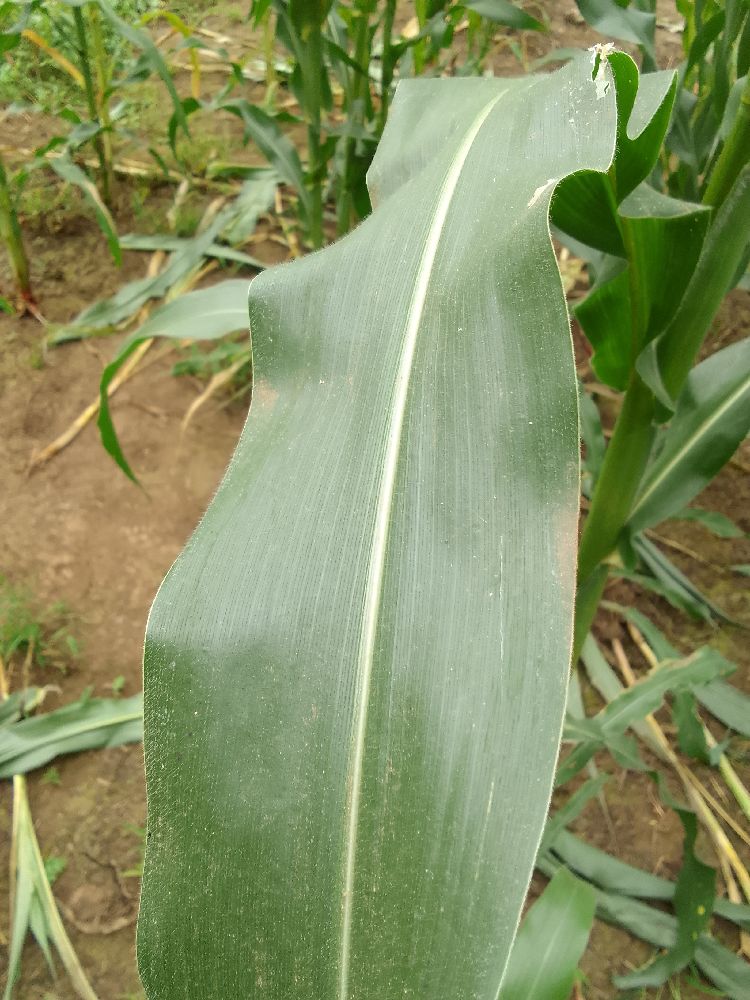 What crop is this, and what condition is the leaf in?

maize, healthy
